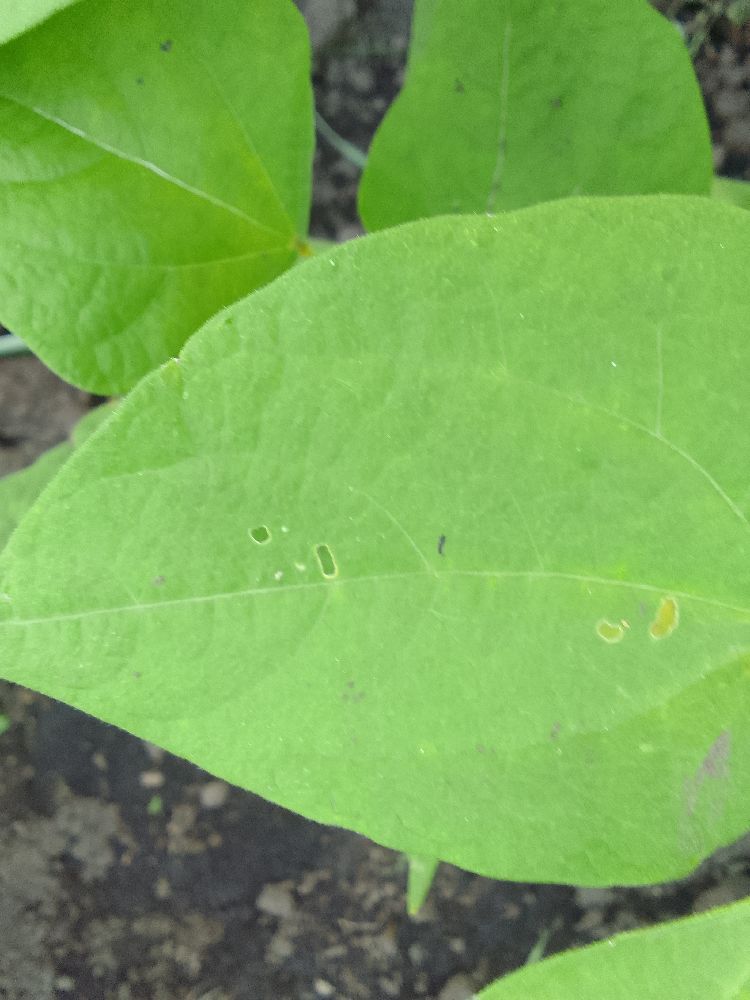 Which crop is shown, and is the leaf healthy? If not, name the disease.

common bean, healthy
